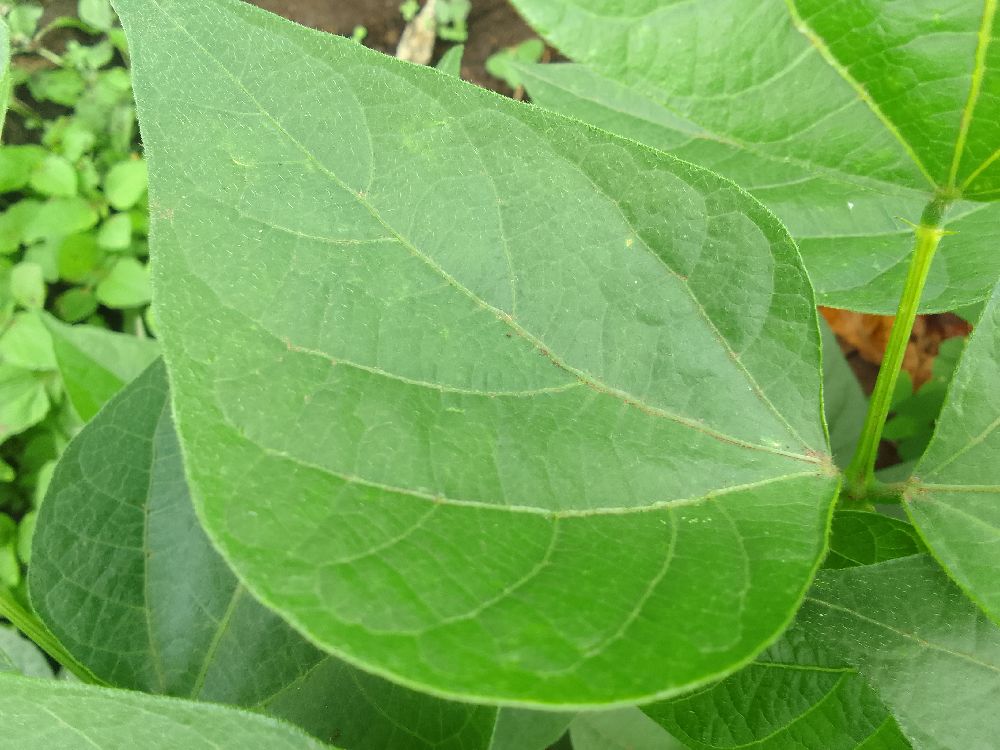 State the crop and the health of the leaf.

common bean, healthy
